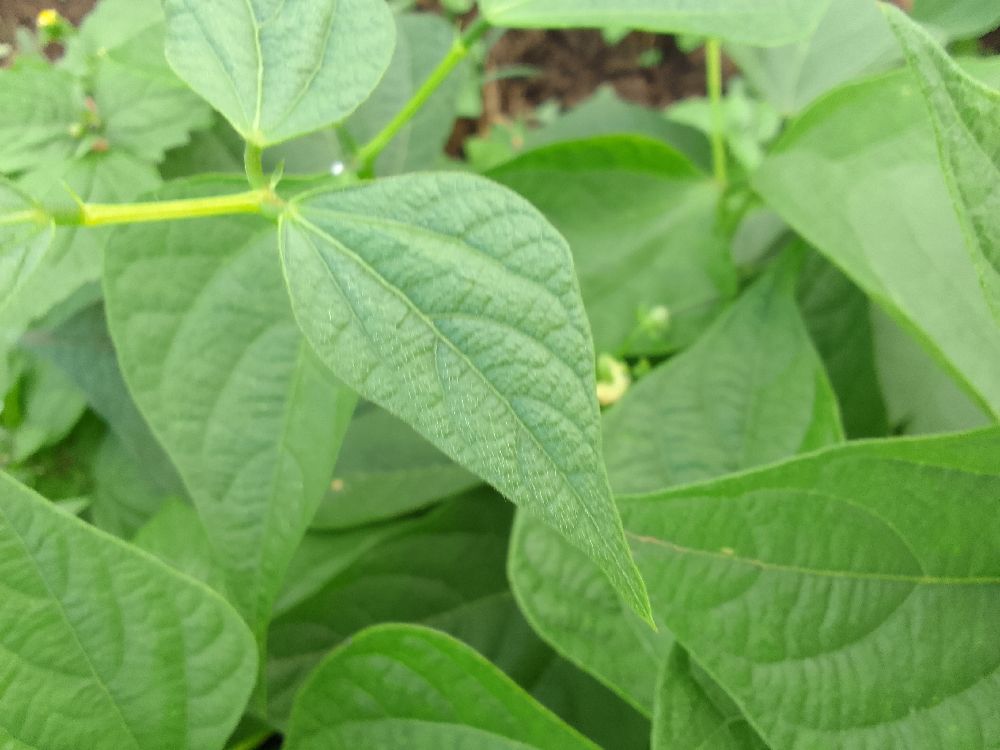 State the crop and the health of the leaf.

common bean, healthy
